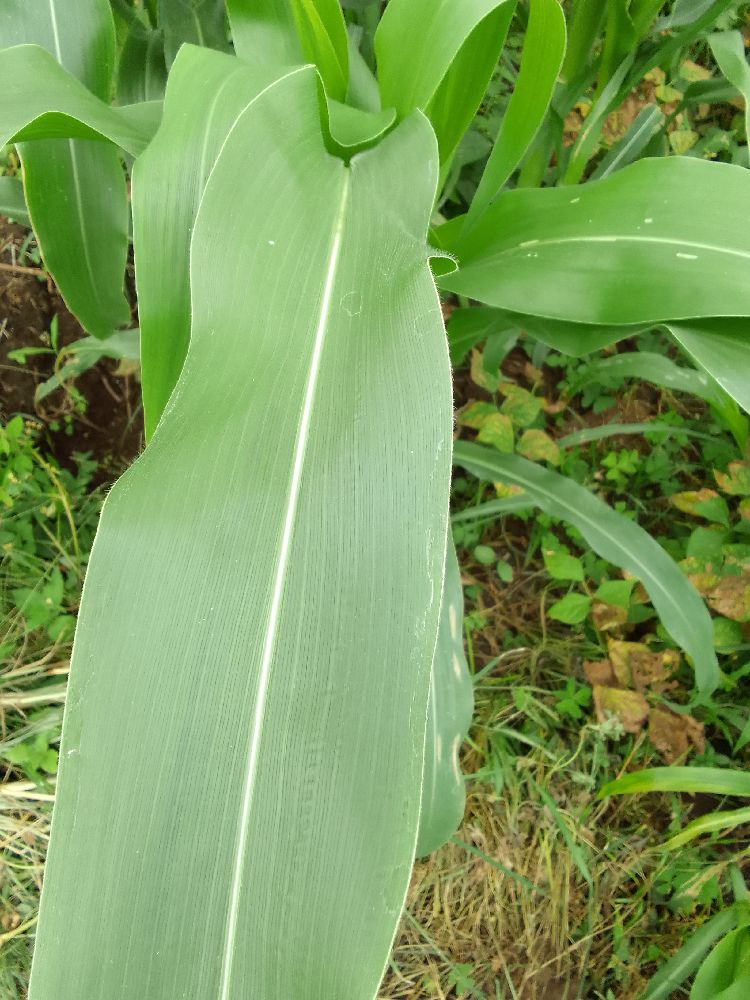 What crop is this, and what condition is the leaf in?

maize, healthy
